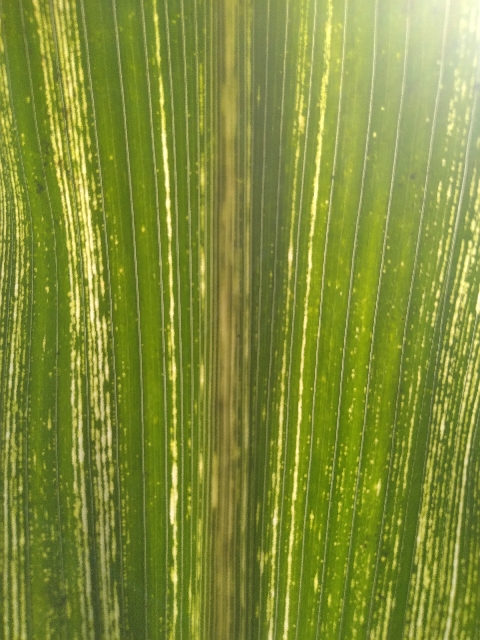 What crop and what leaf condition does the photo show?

maize, maize streak virus
